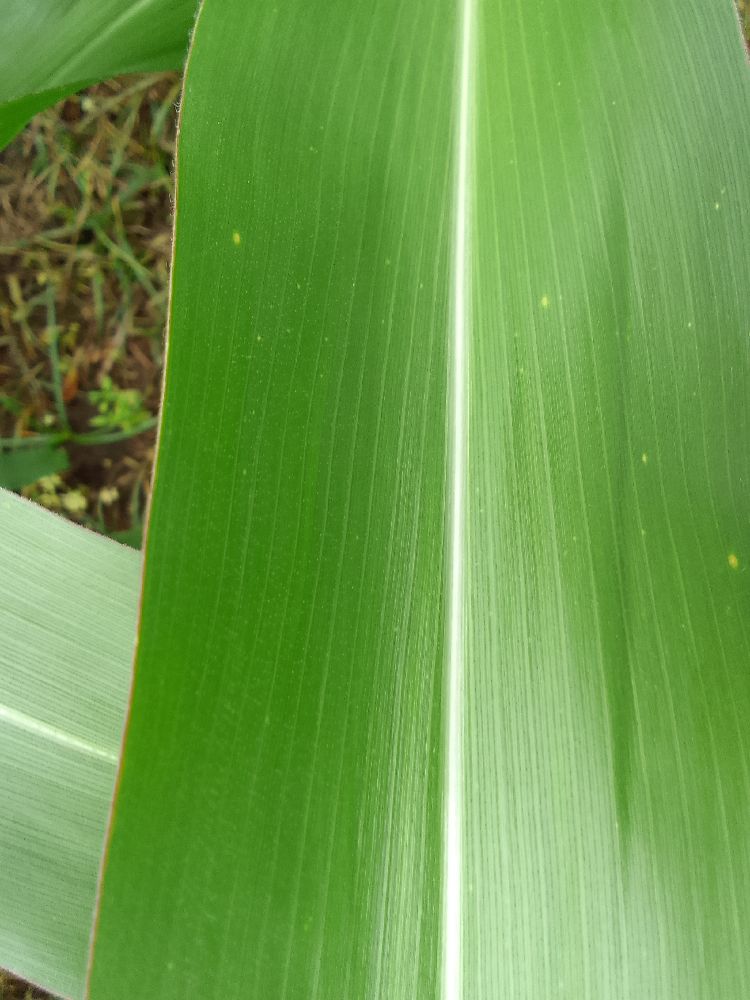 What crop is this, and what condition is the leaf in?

maize, healthy
